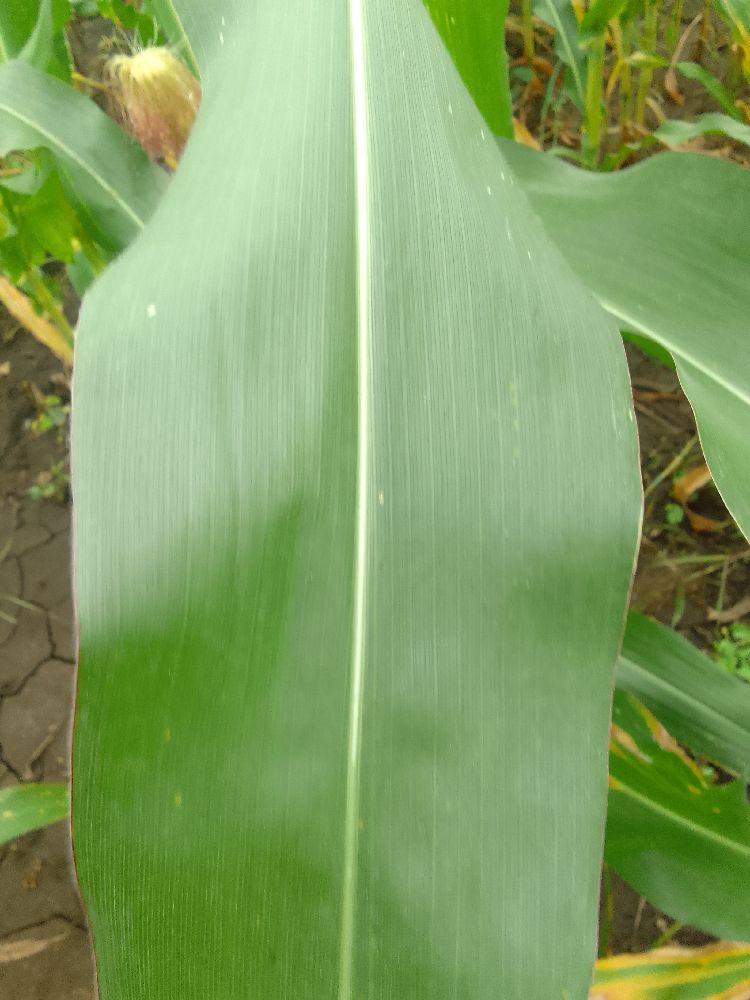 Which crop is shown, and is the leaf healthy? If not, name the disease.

maize, healthy
